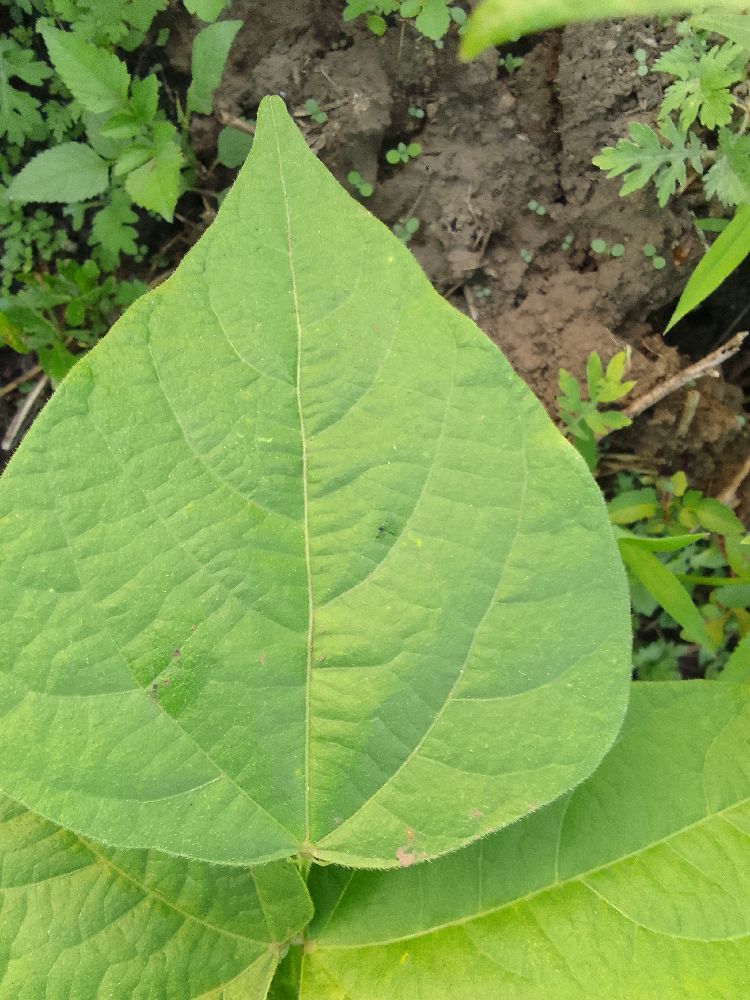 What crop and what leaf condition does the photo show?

common bean, healthy
